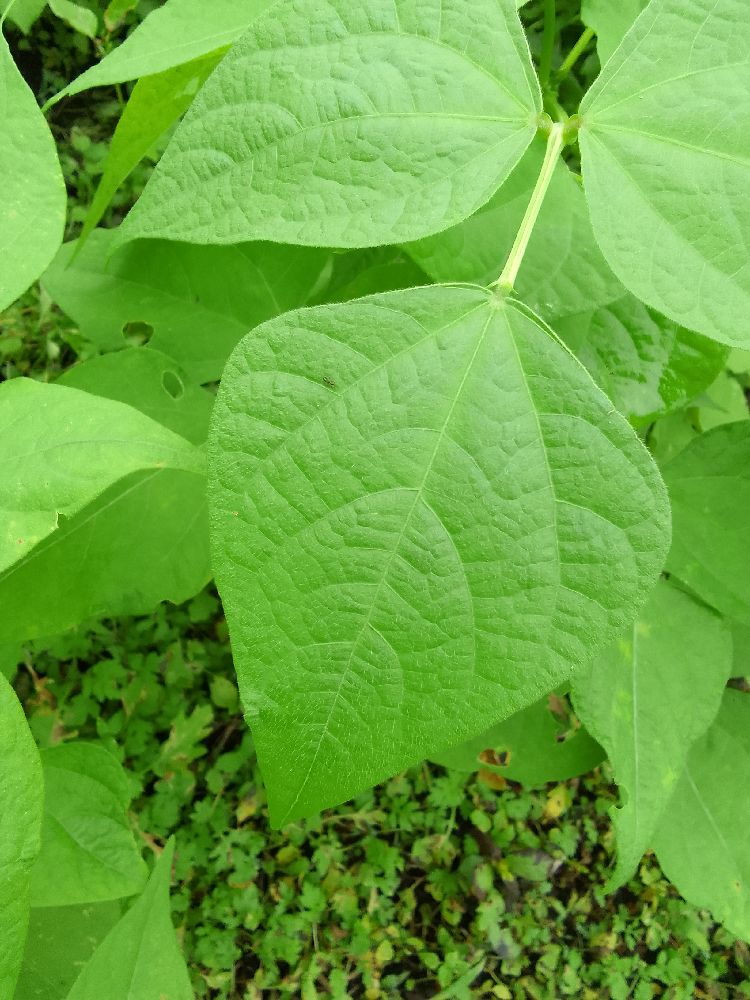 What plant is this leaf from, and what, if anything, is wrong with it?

common bean, healthy
